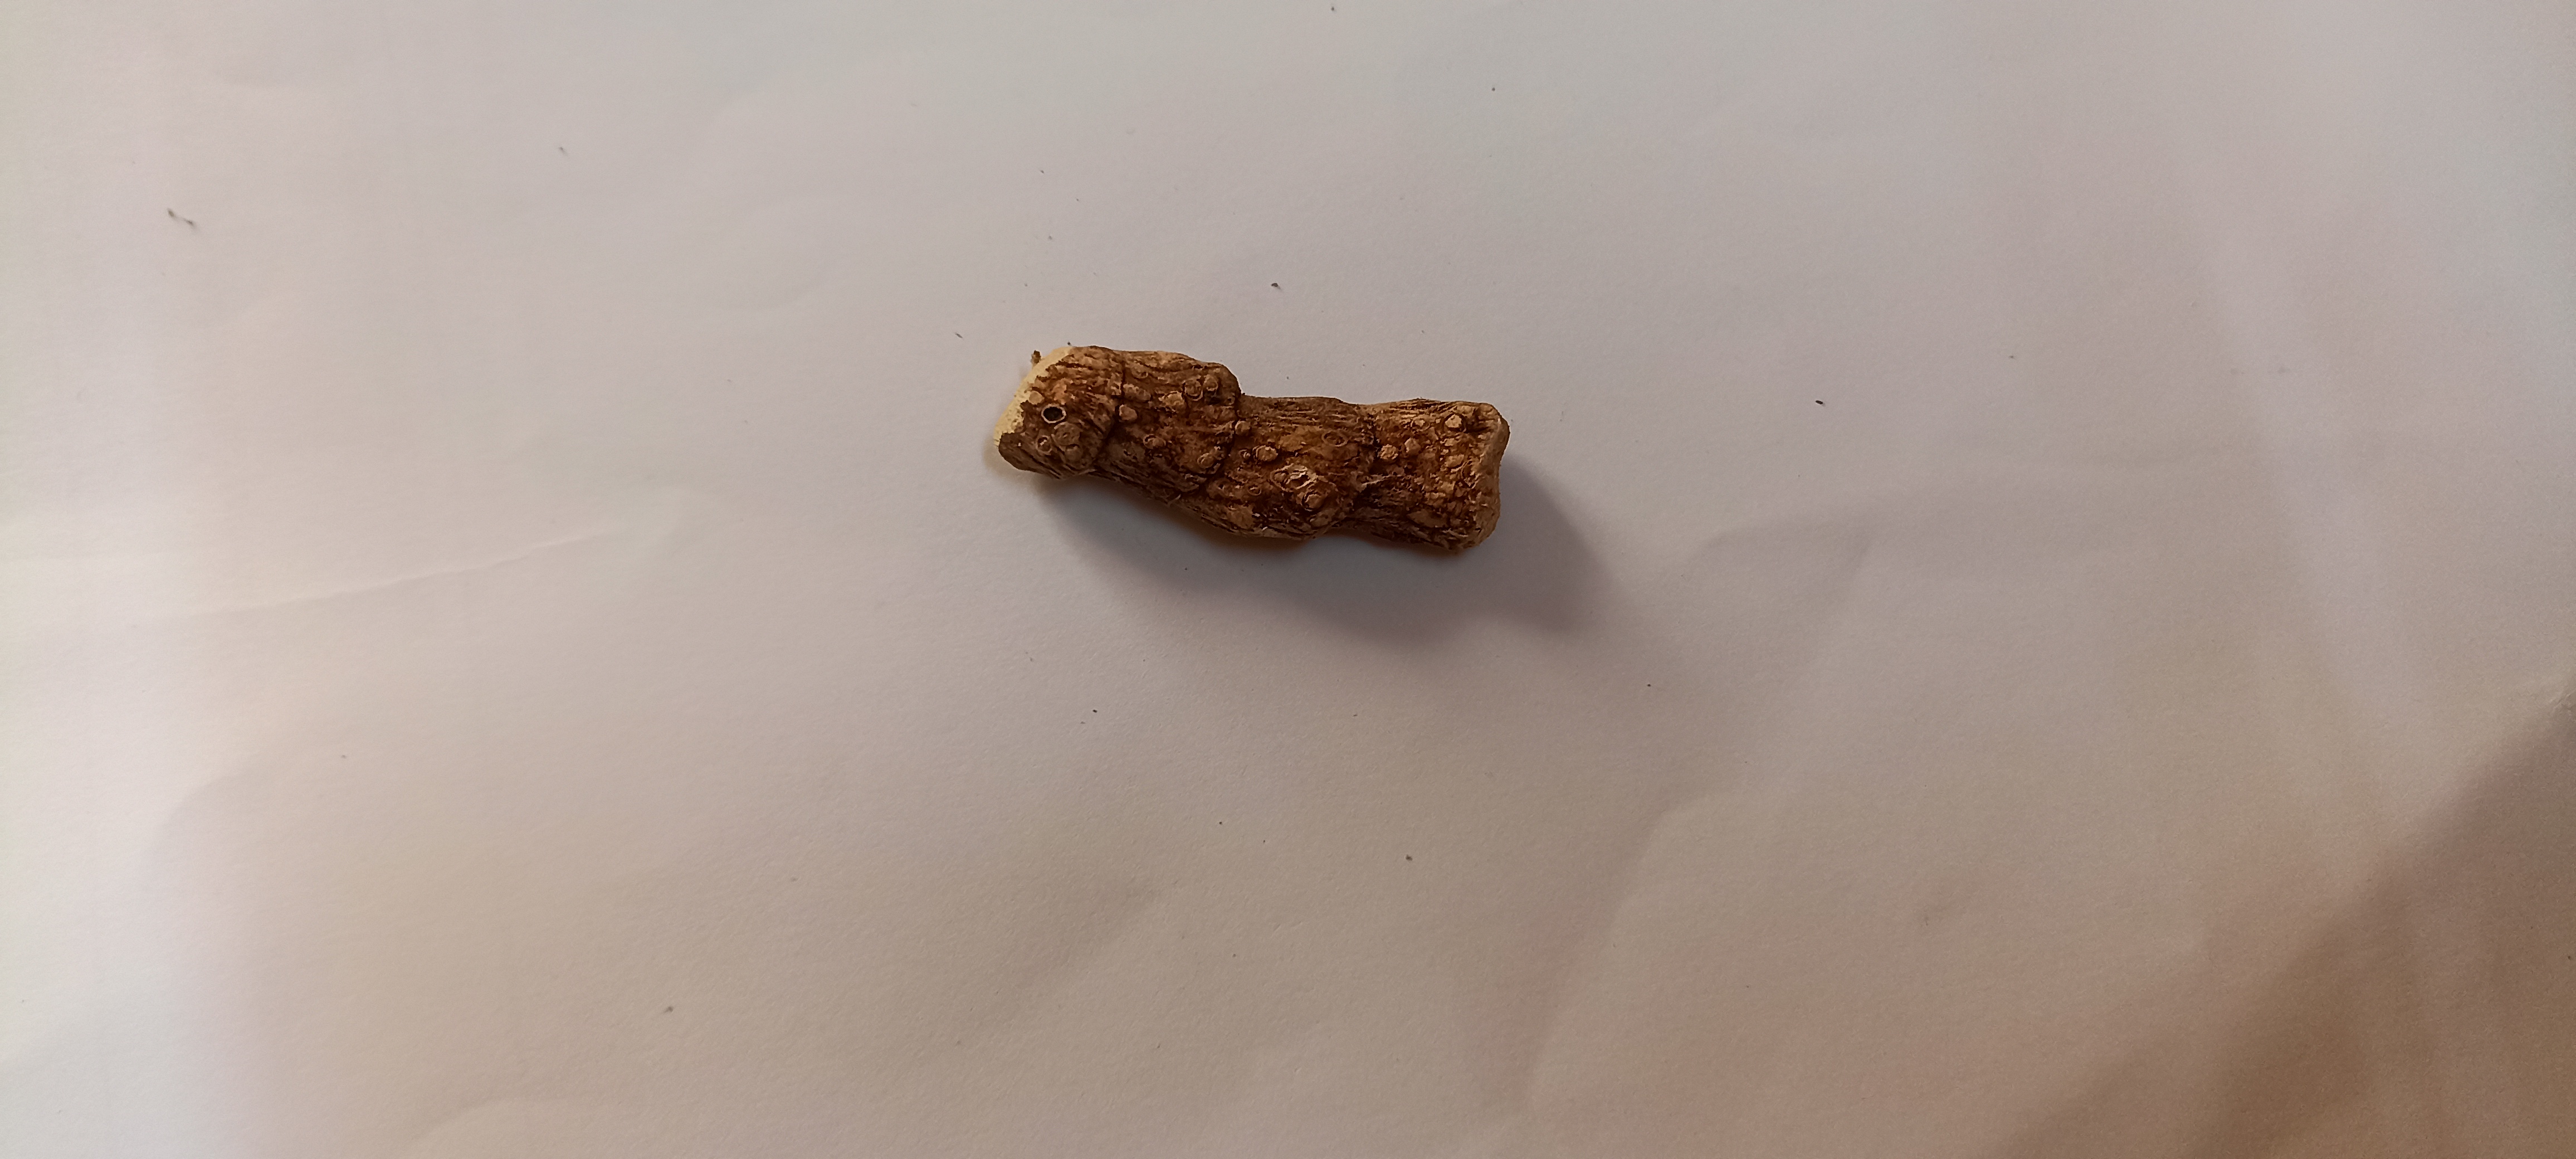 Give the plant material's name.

vekhand
